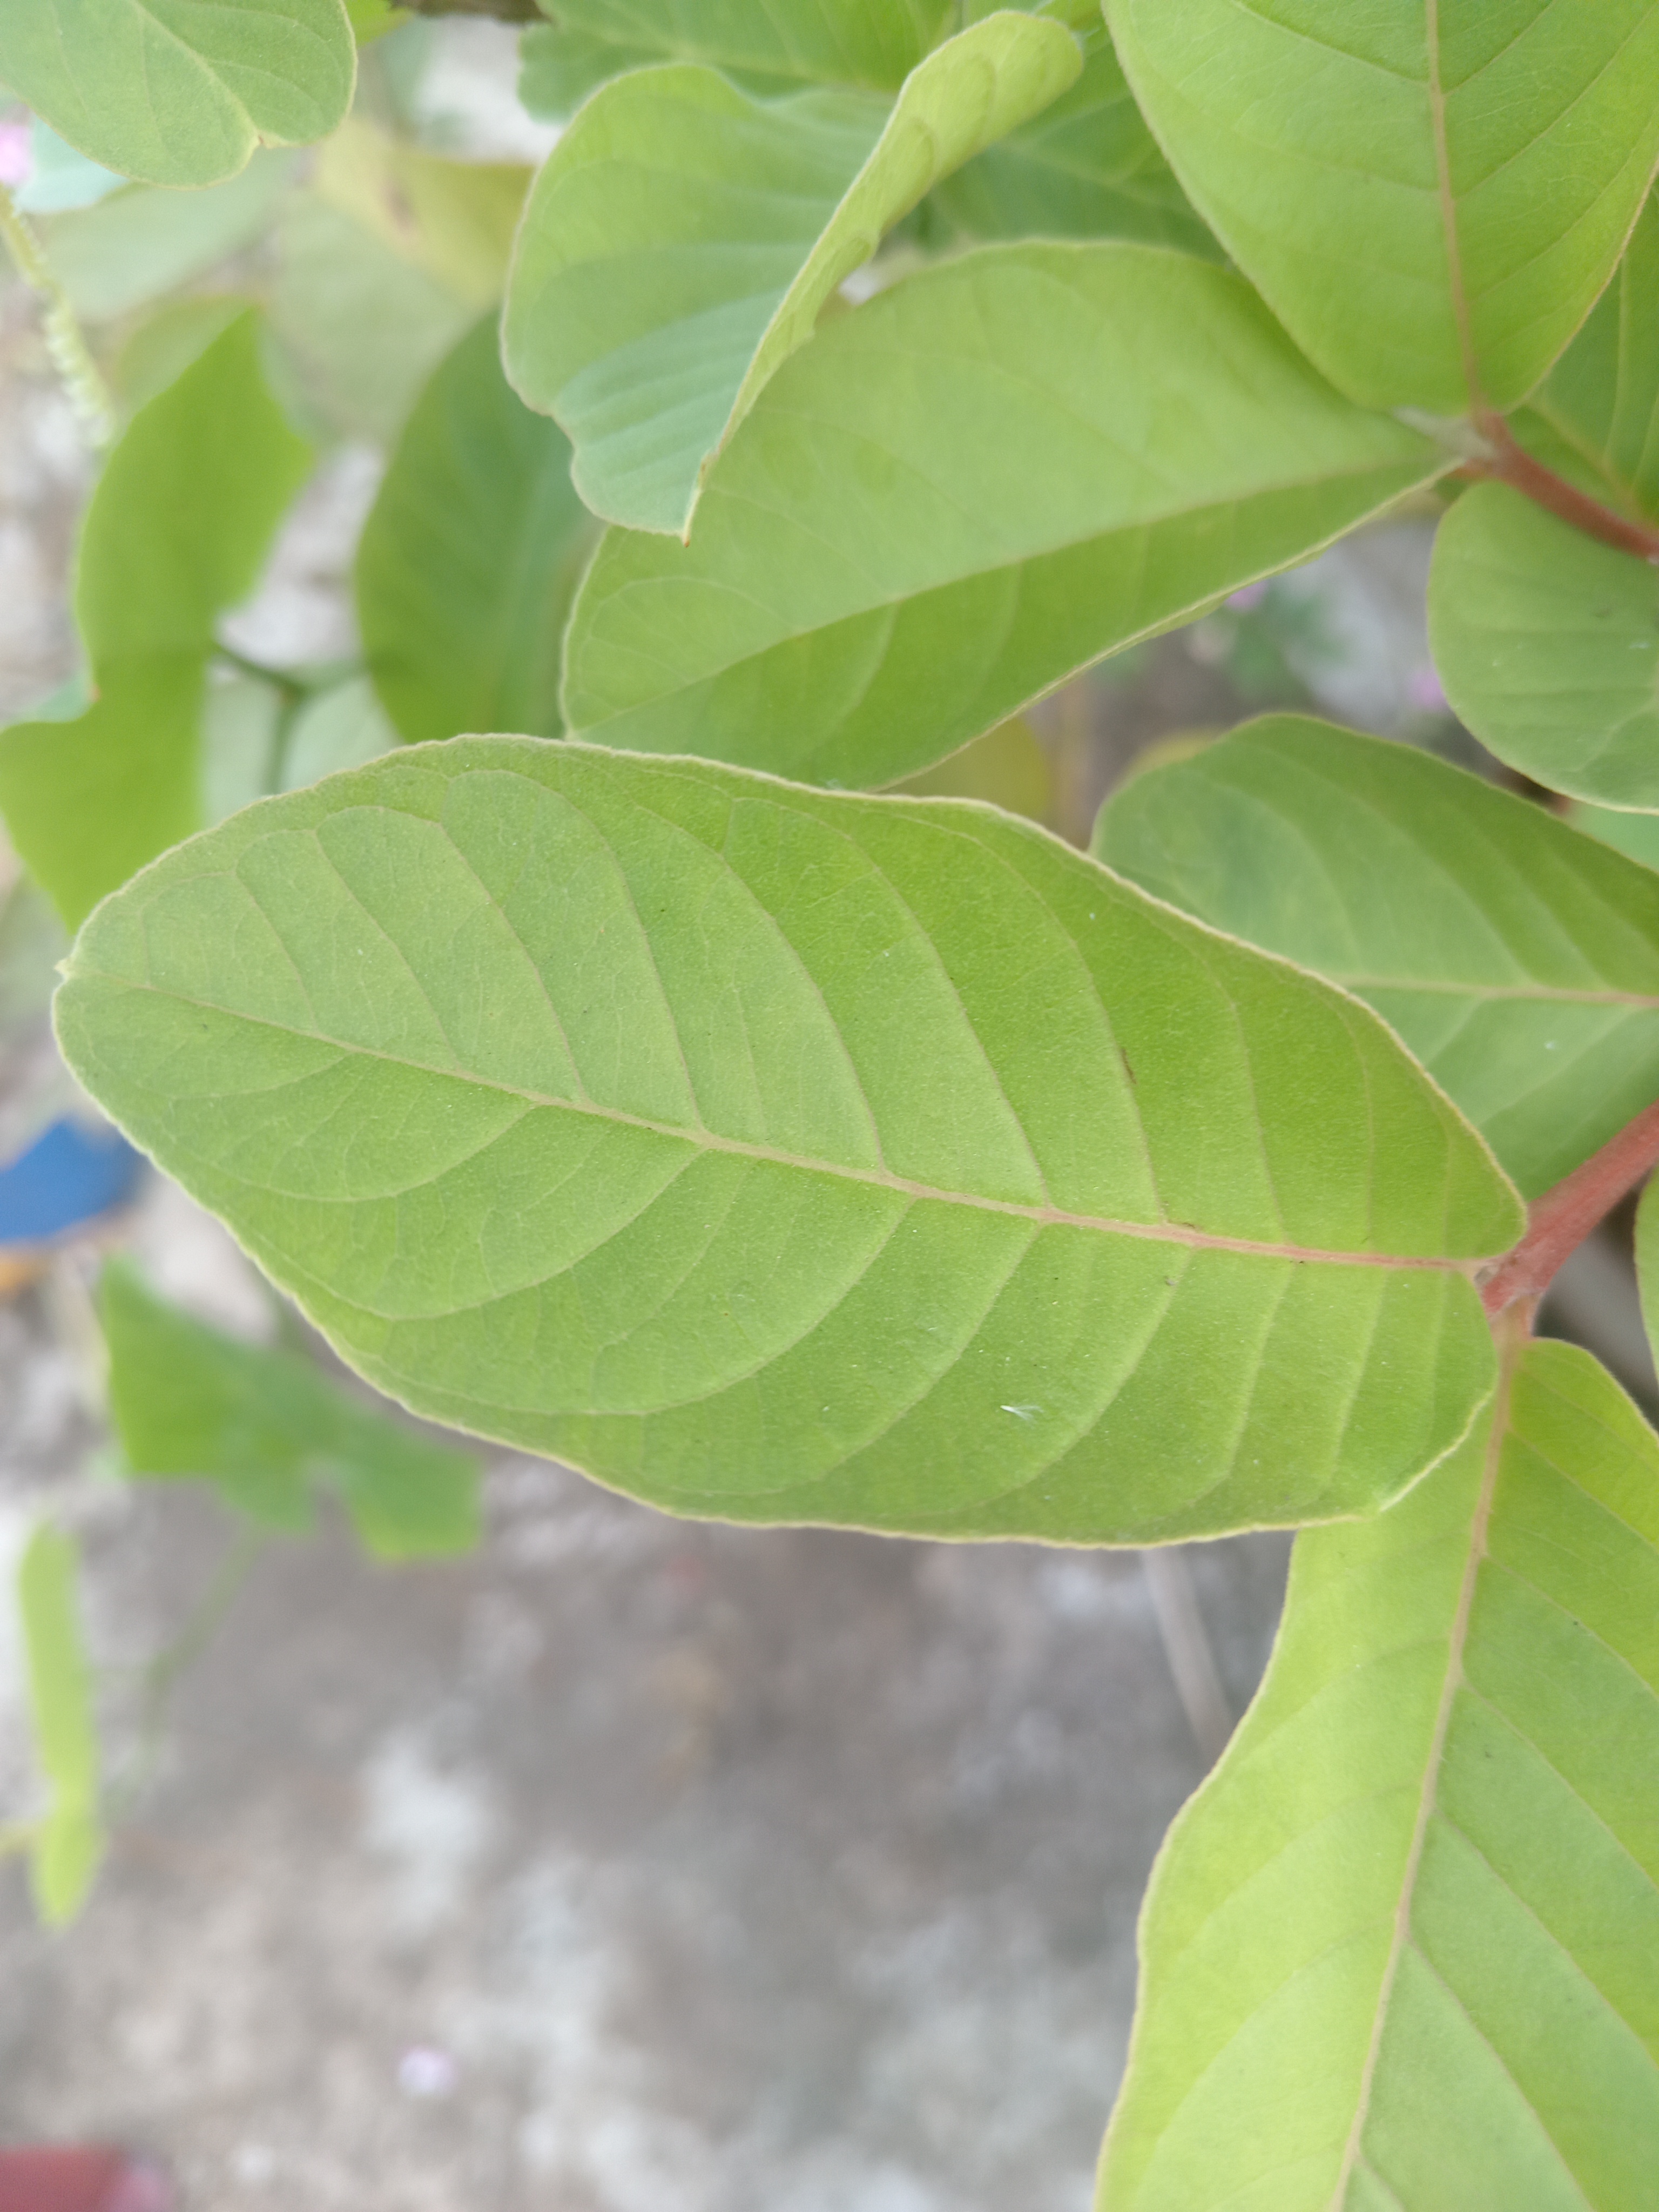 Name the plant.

guava
